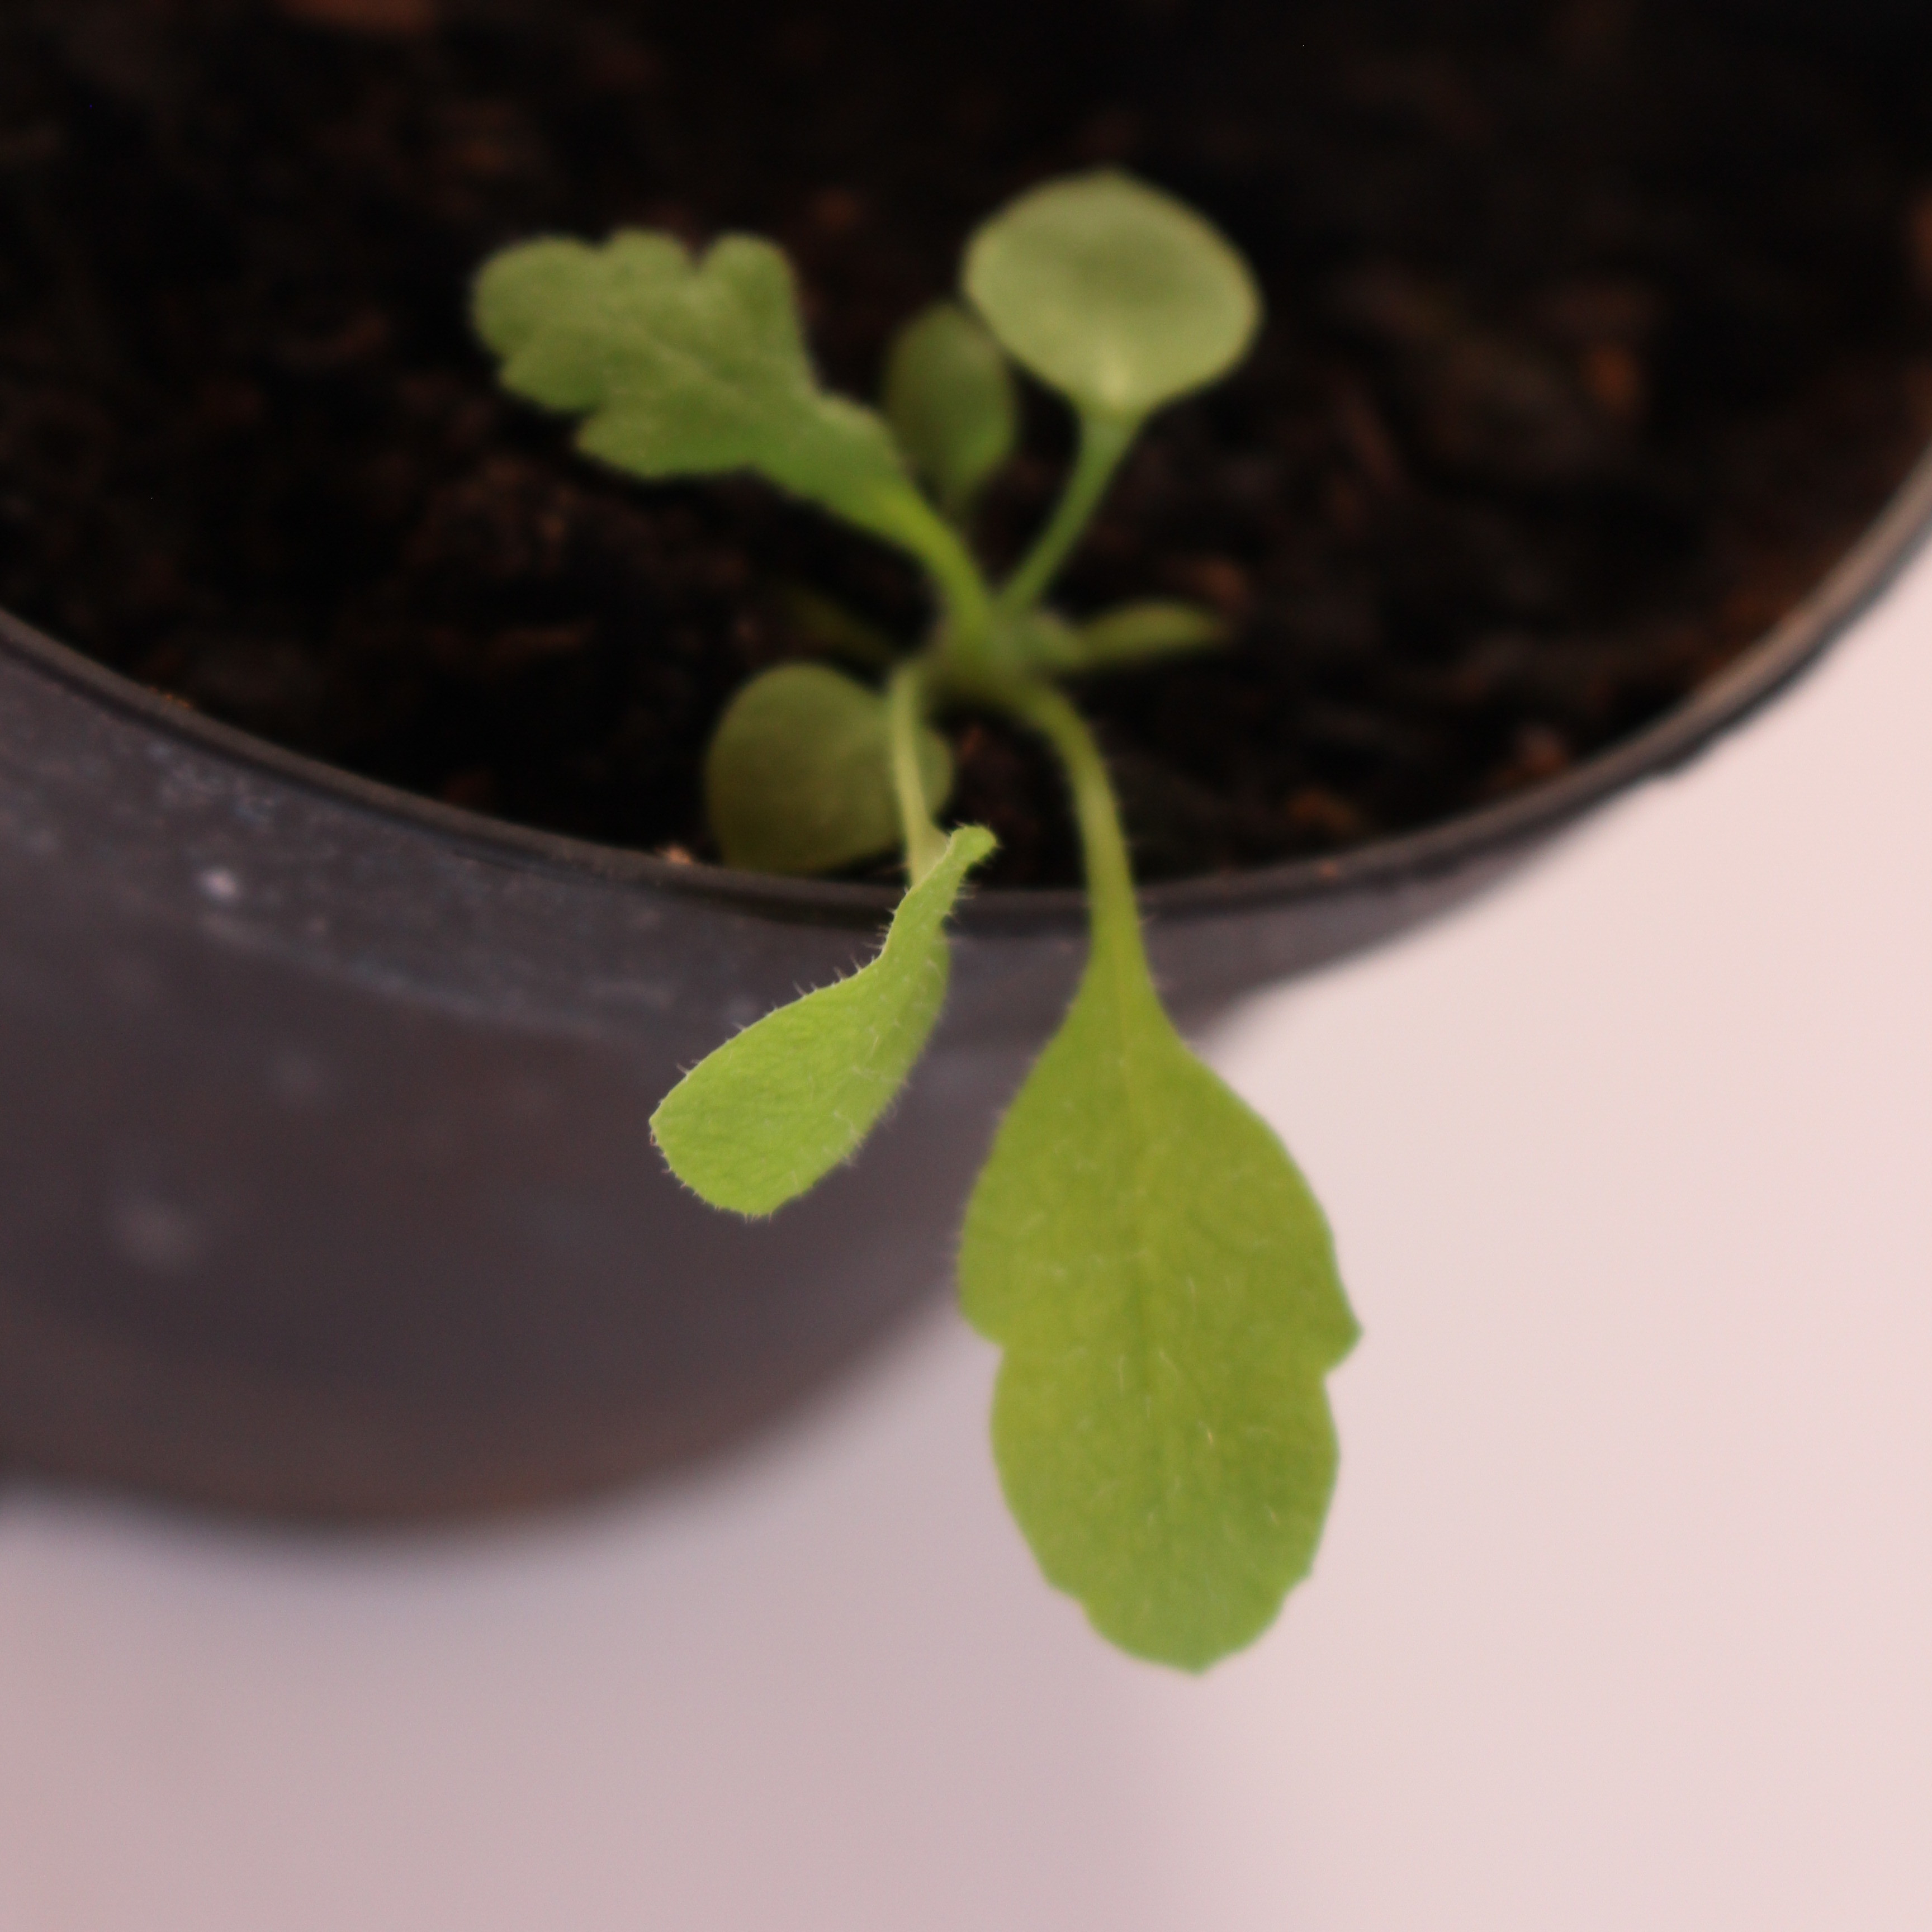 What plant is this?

Papaver rhoeas
